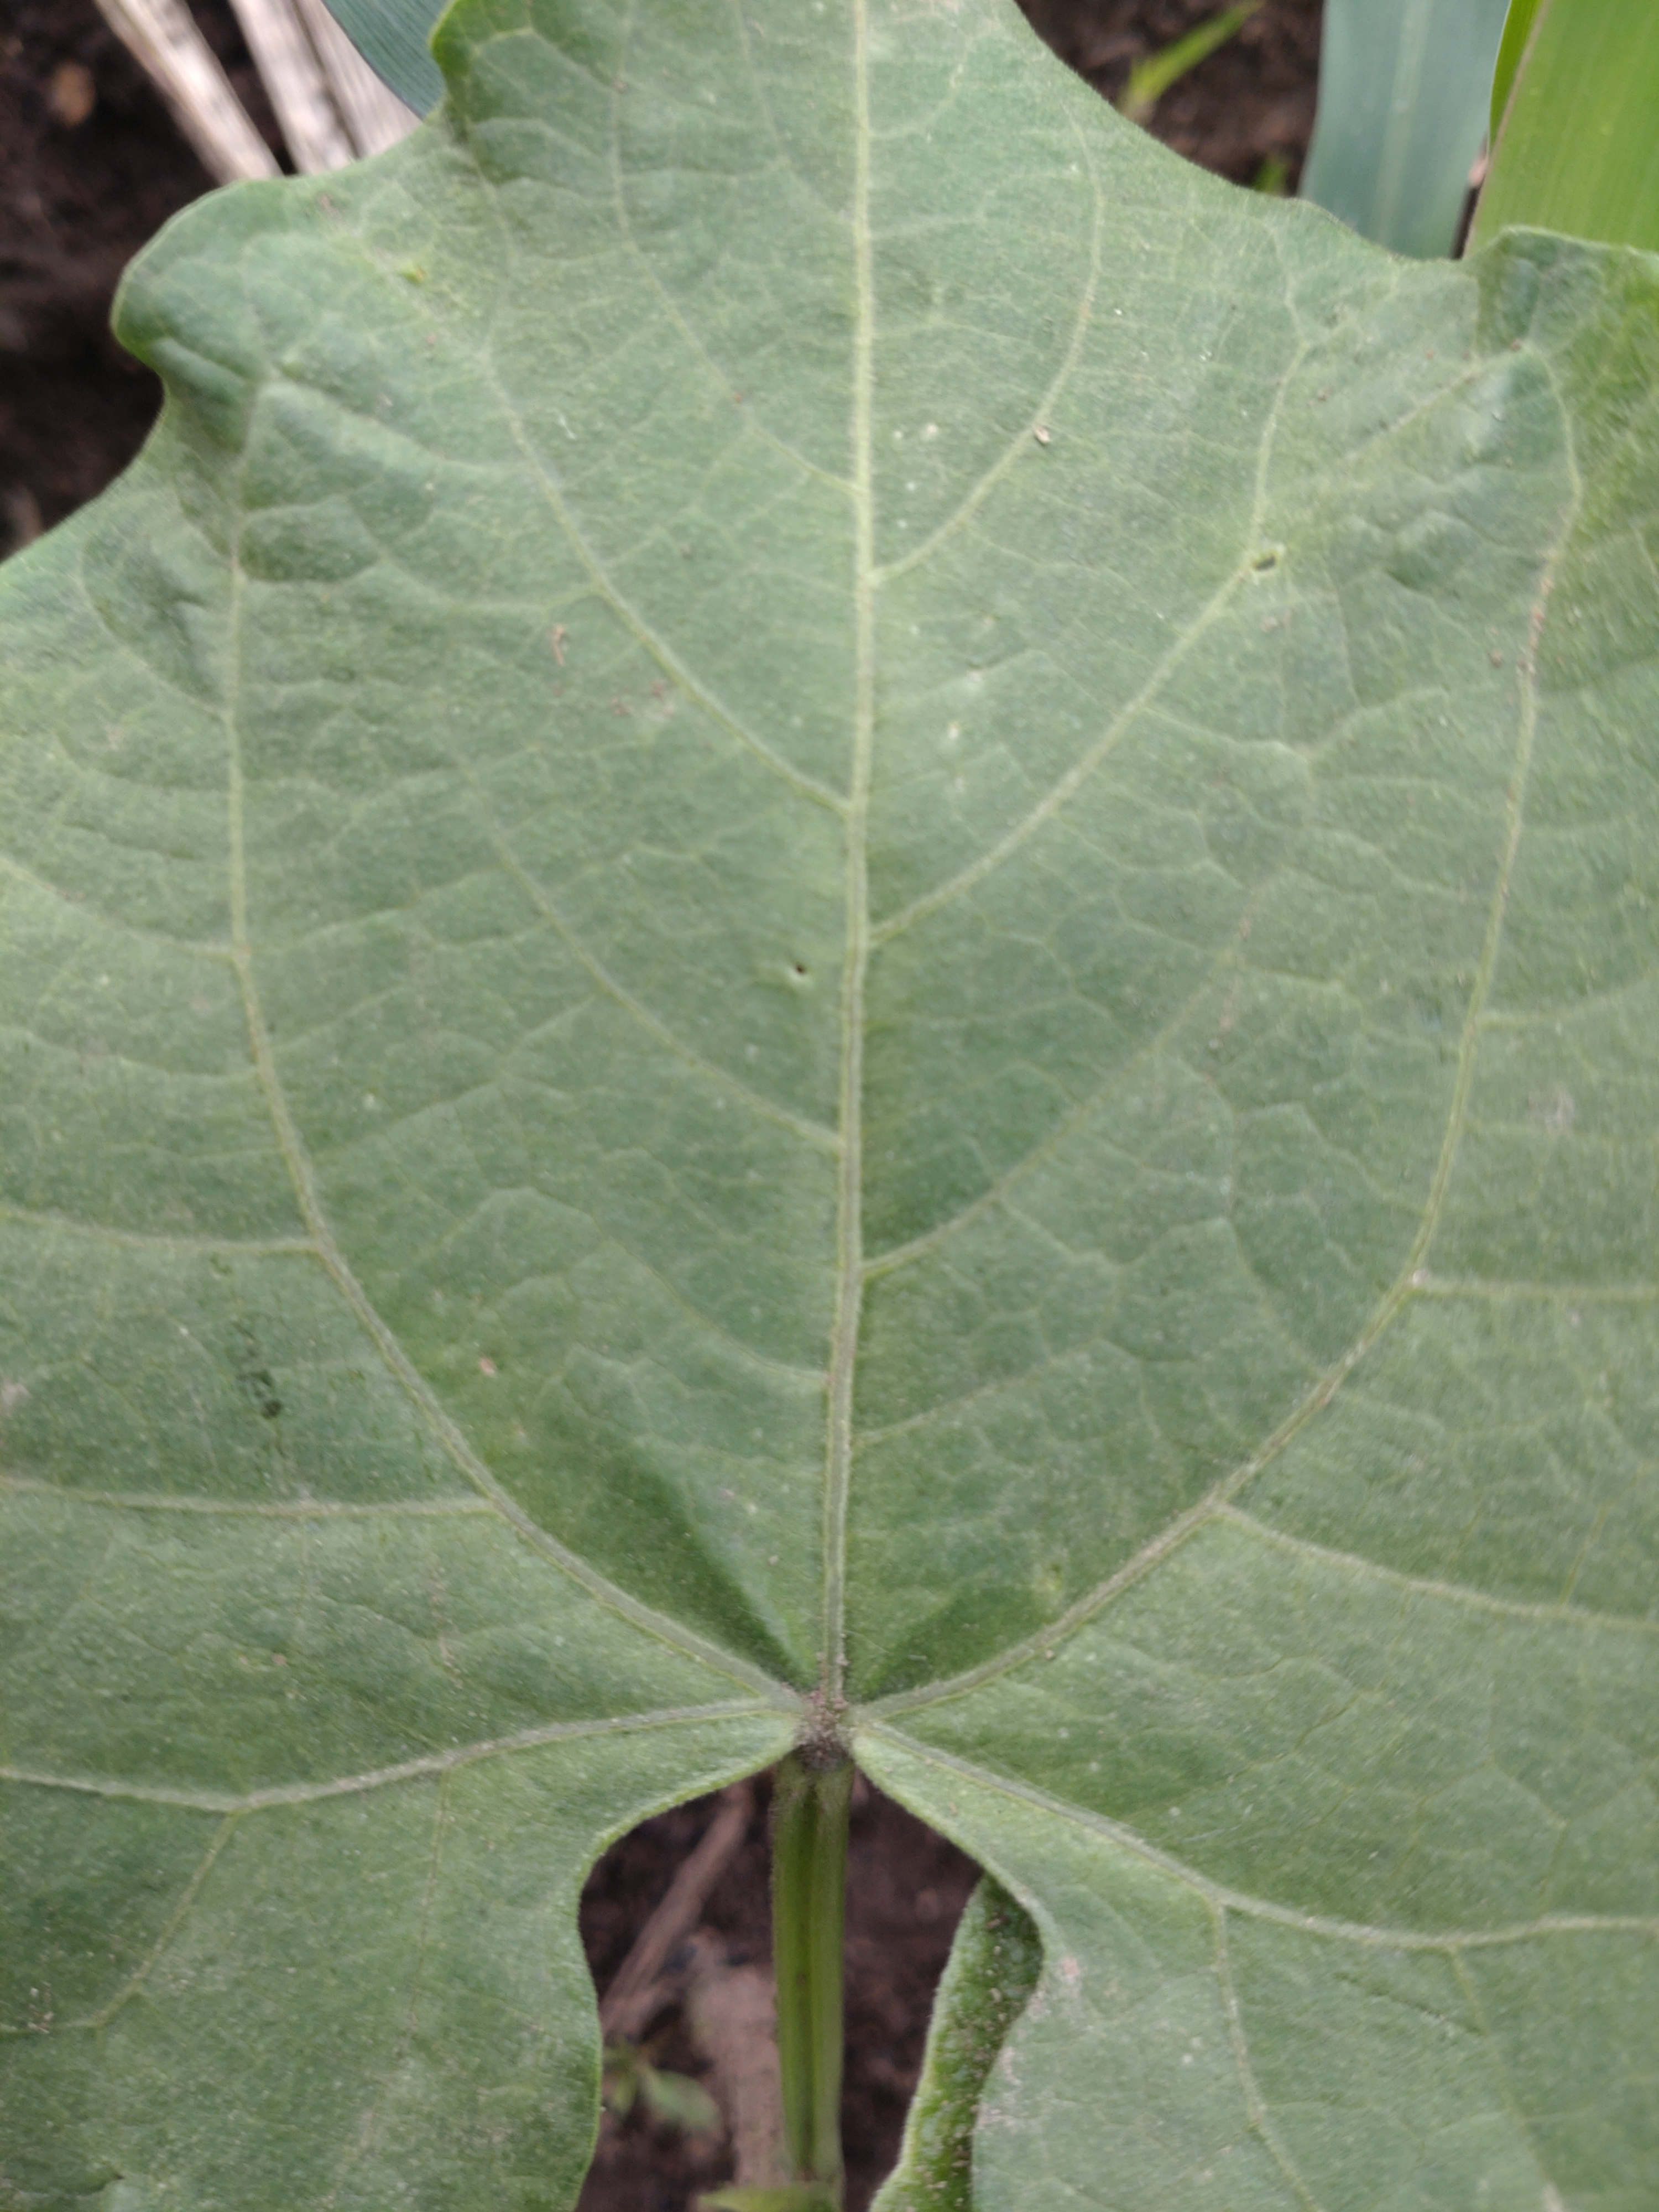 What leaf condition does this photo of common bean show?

healthy
